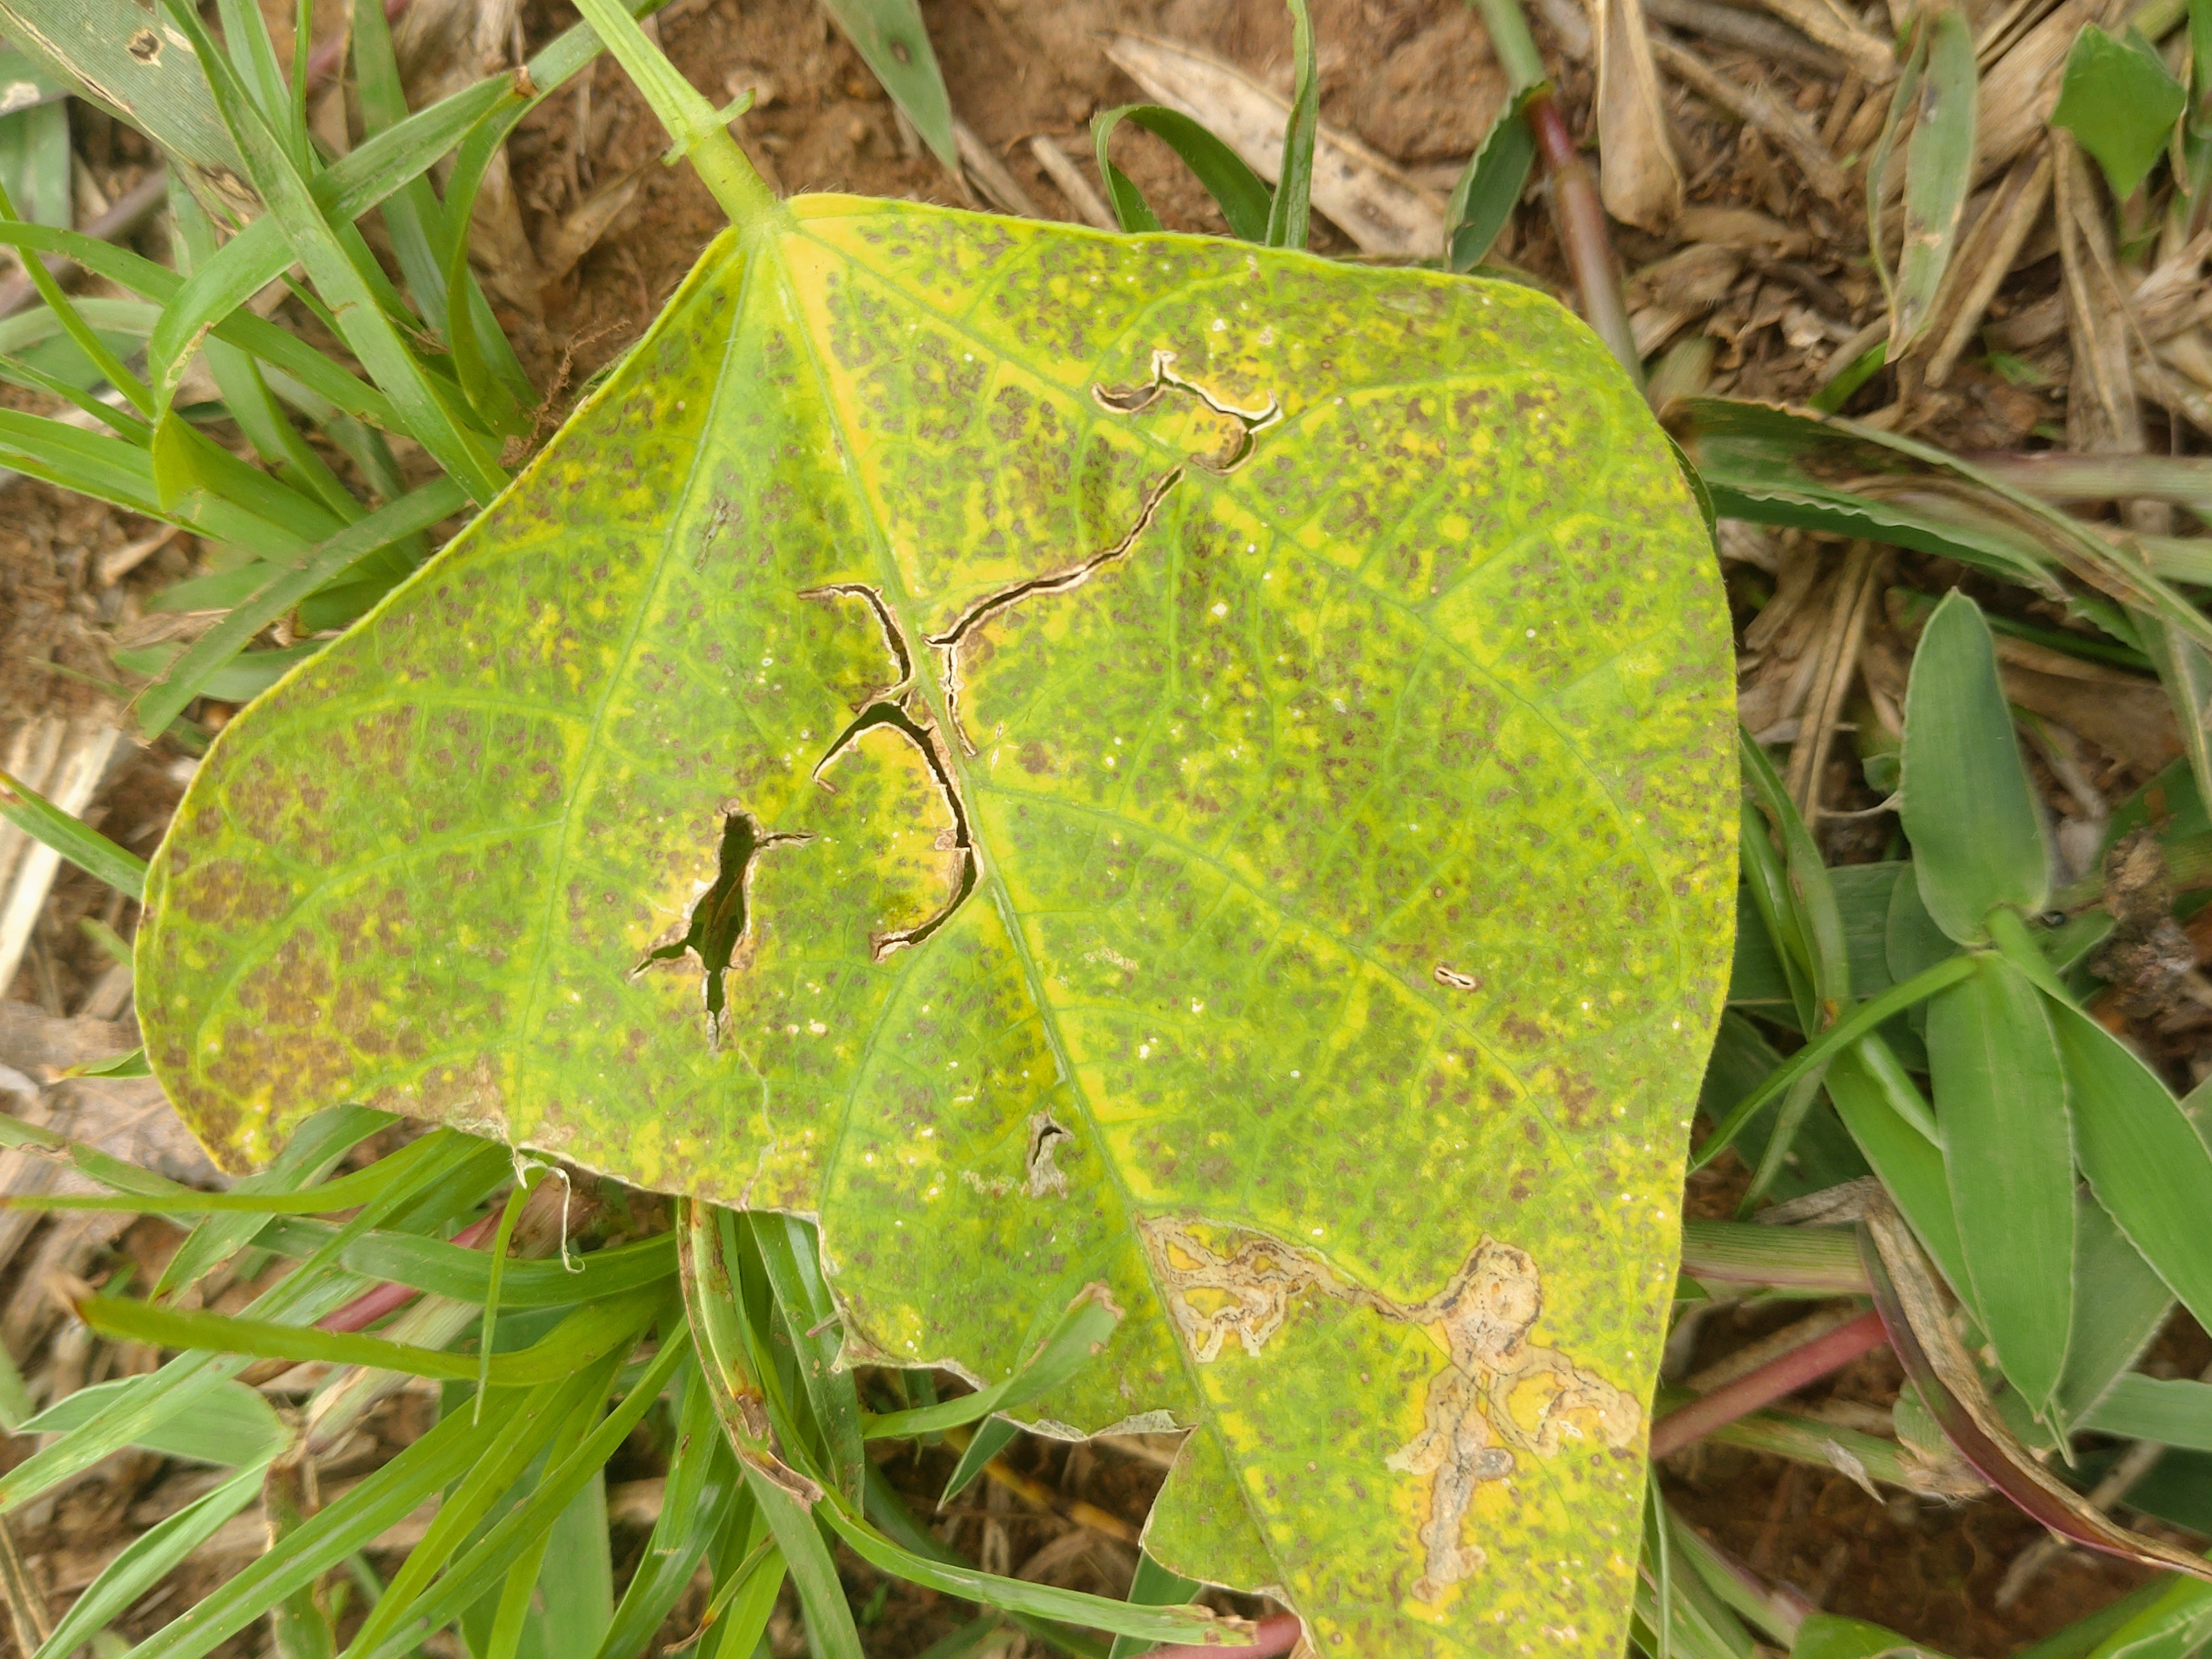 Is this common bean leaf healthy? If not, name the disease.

anthracnose
